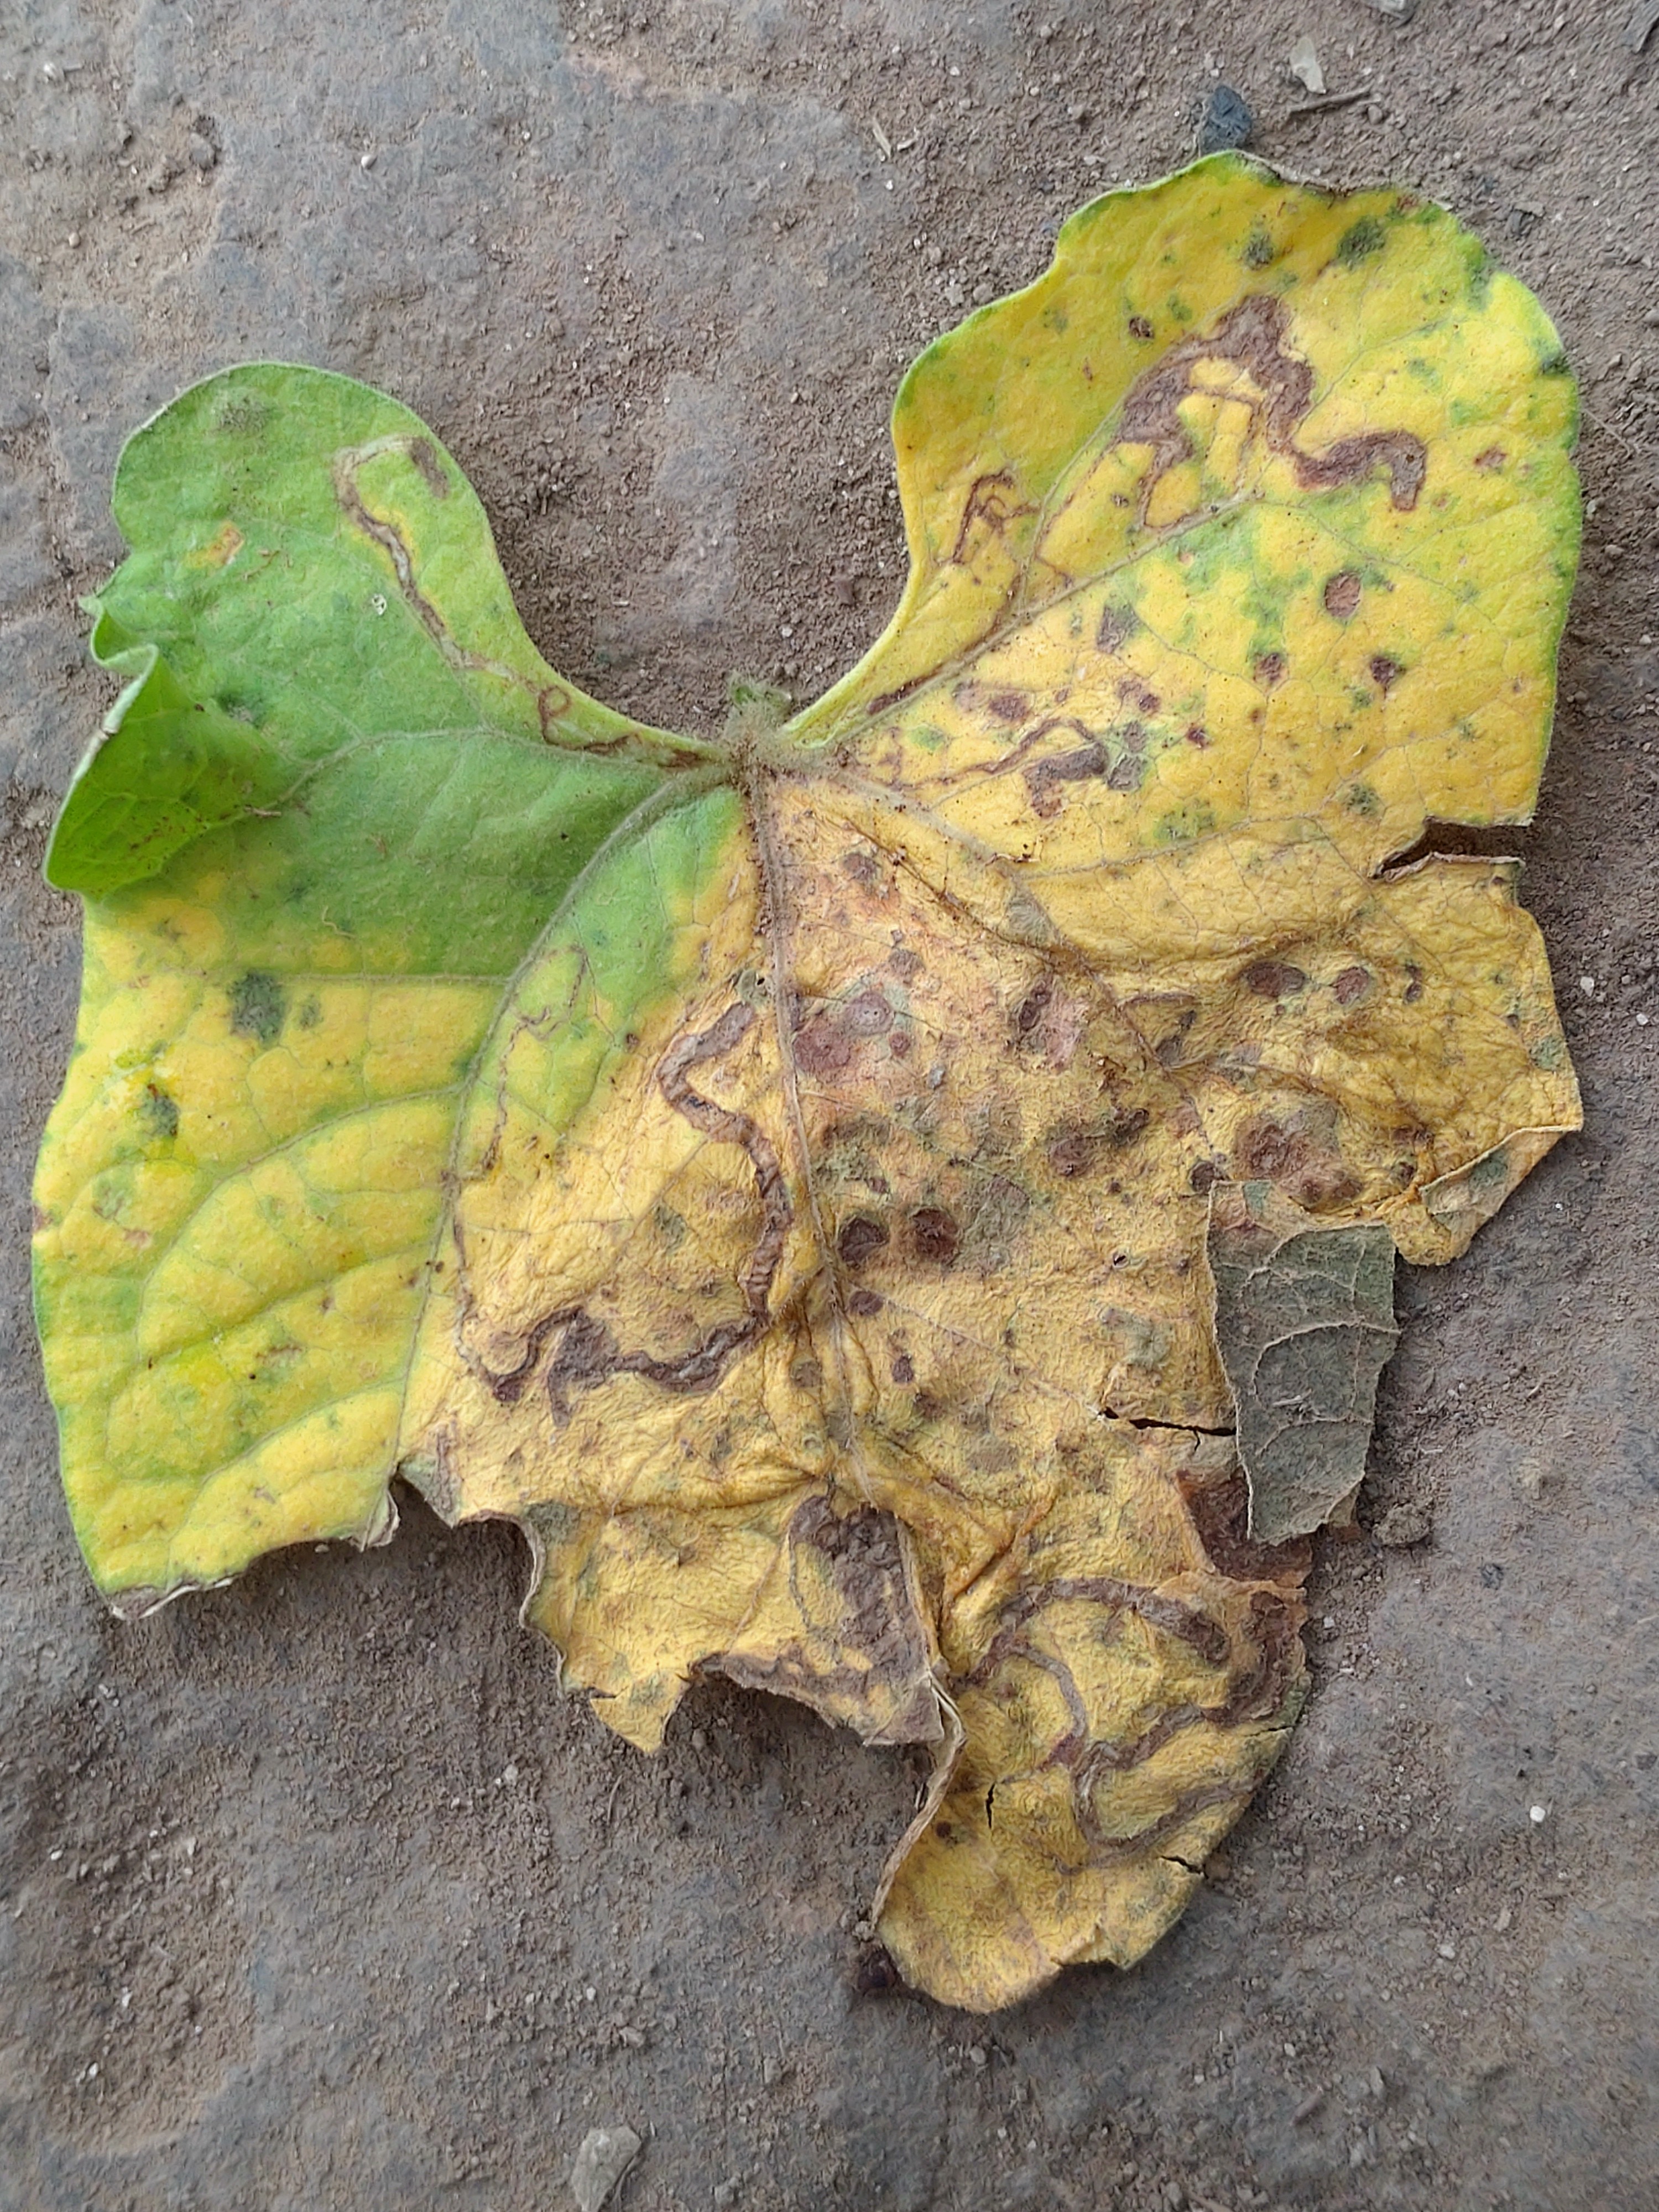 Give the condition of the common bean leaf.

anthracnose
